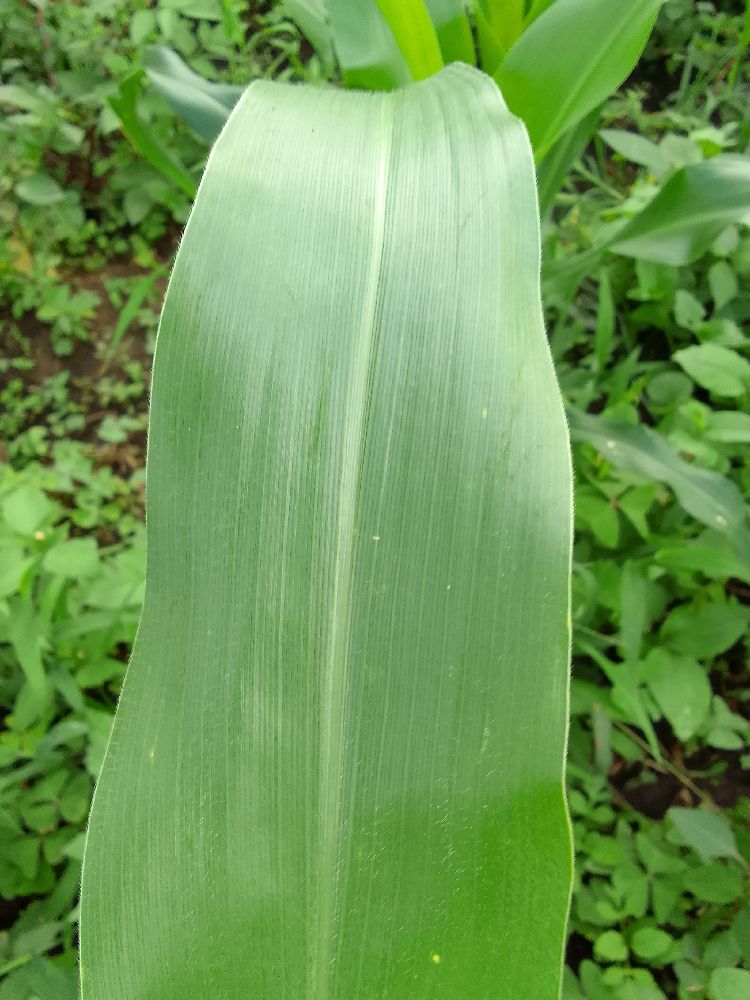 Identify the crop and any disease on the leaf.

maize, healthy
